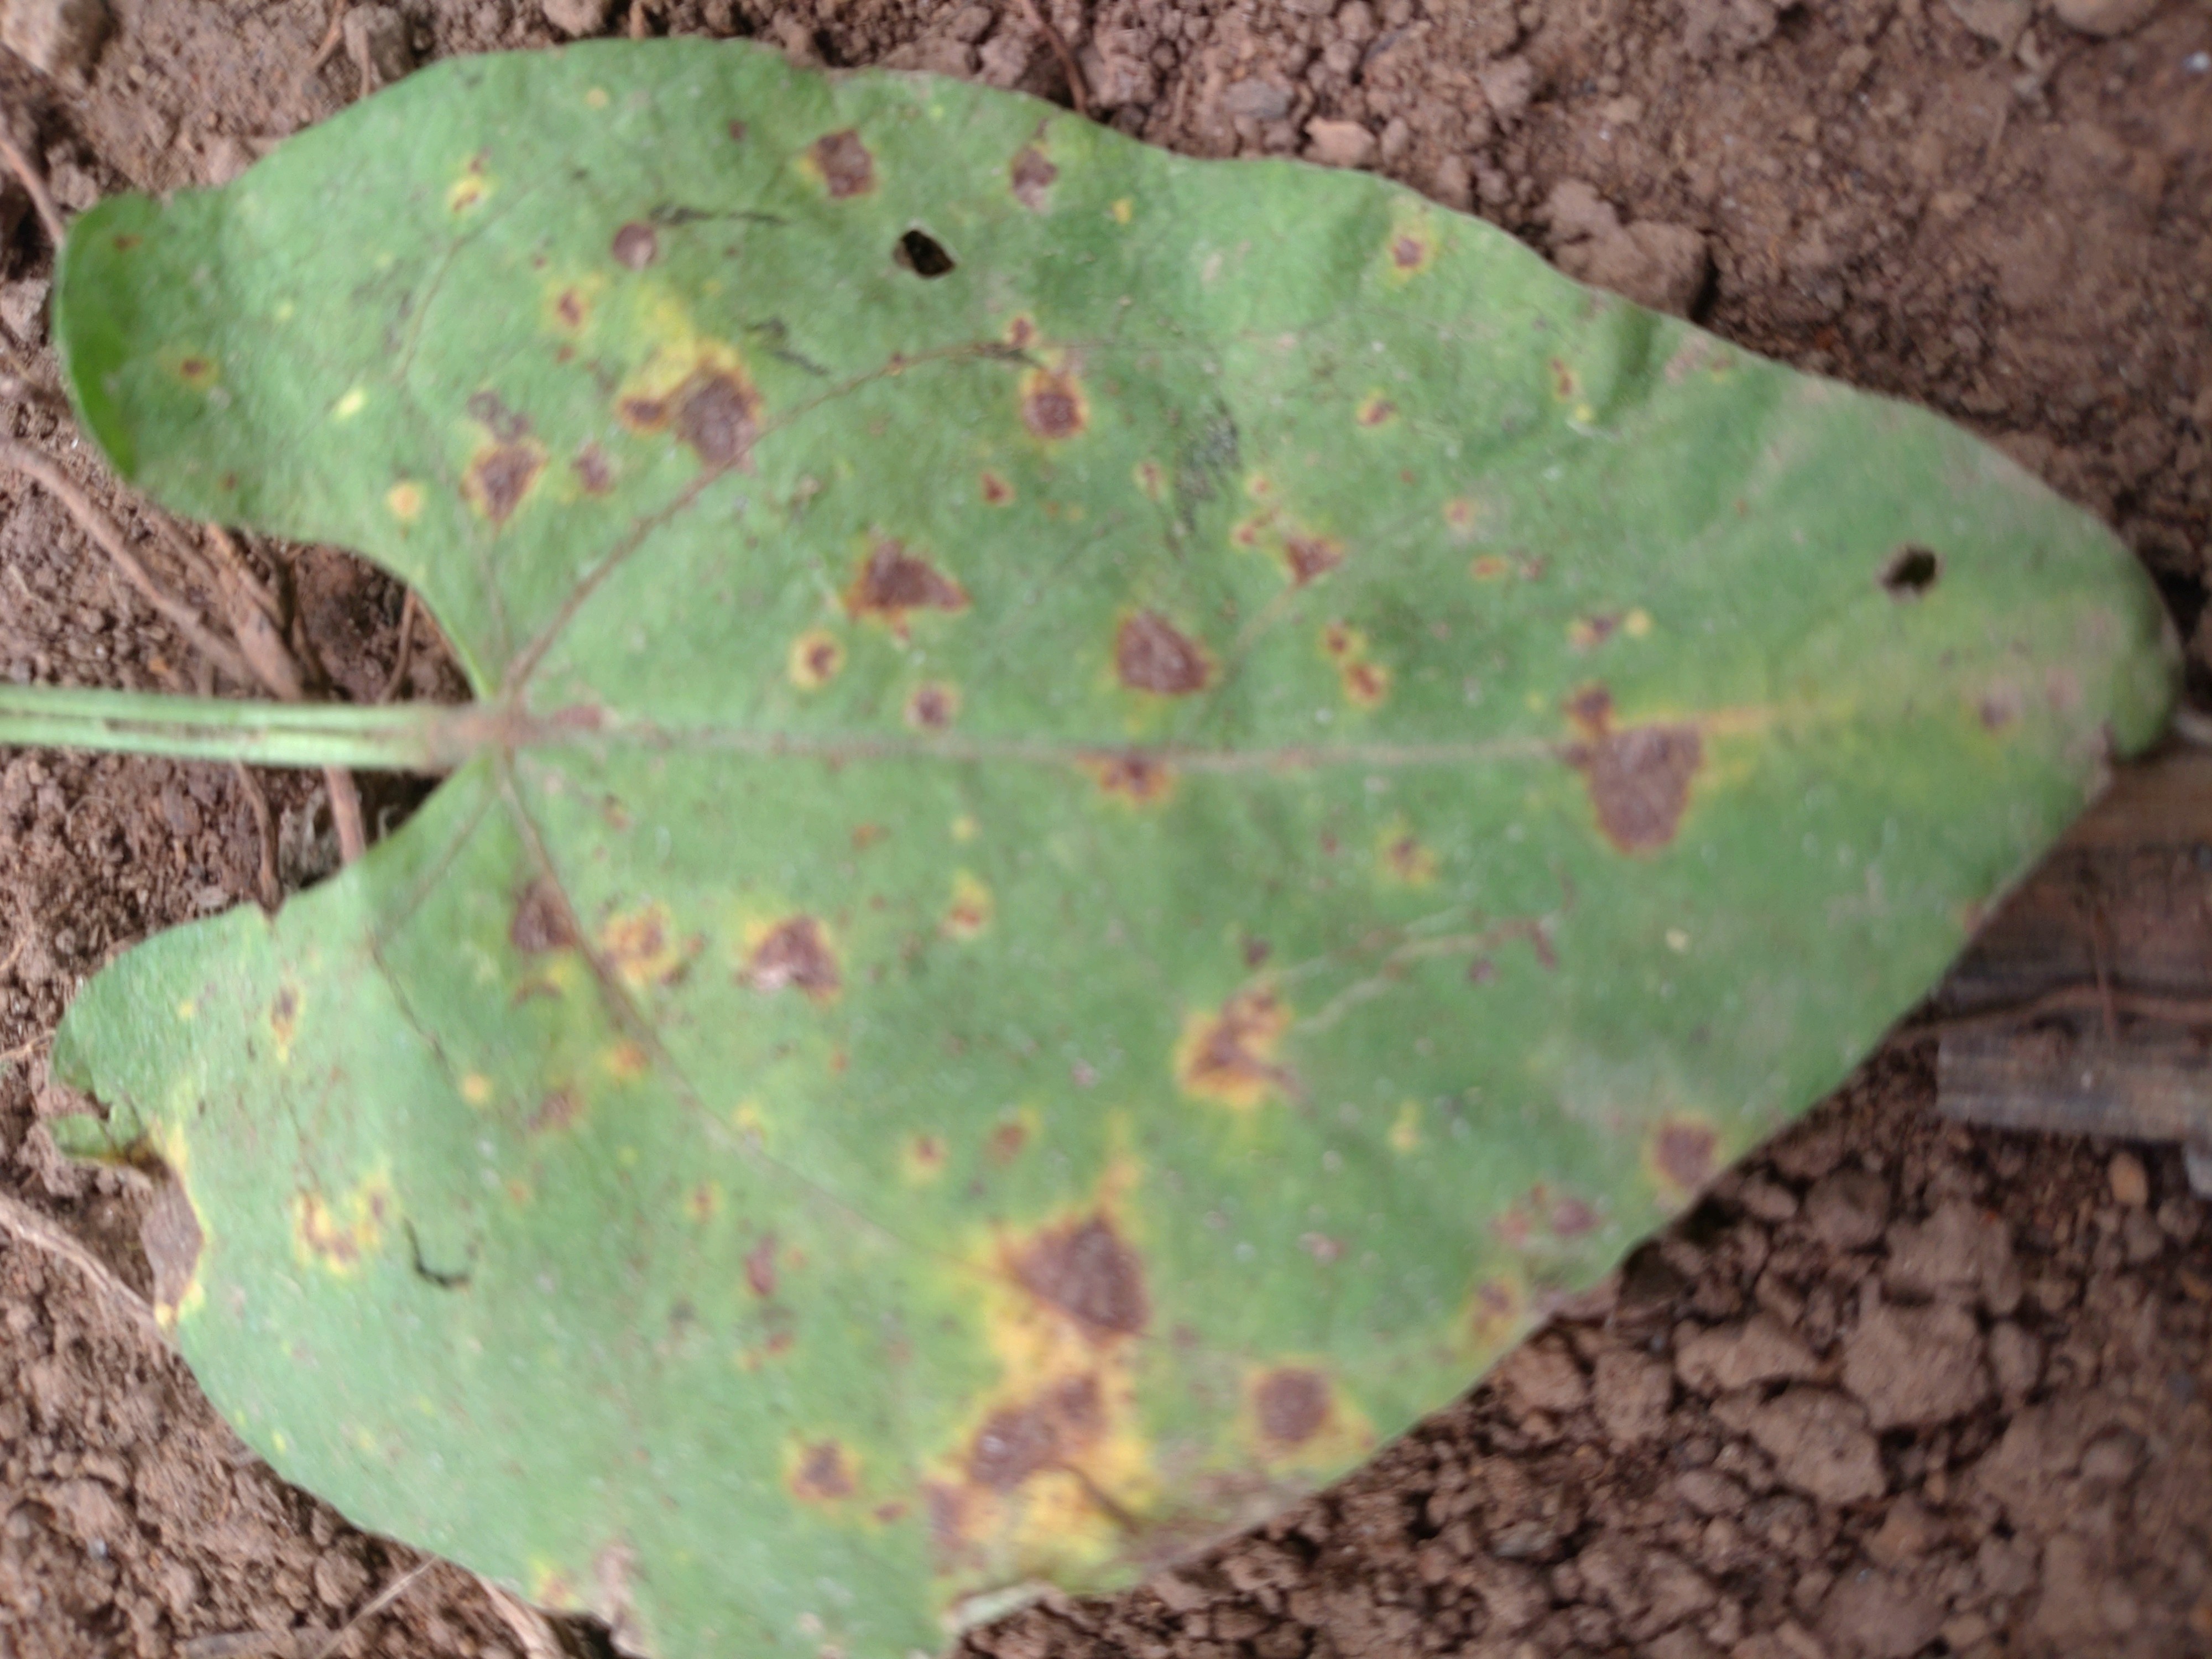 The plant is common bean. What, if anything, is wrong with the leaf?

rust
